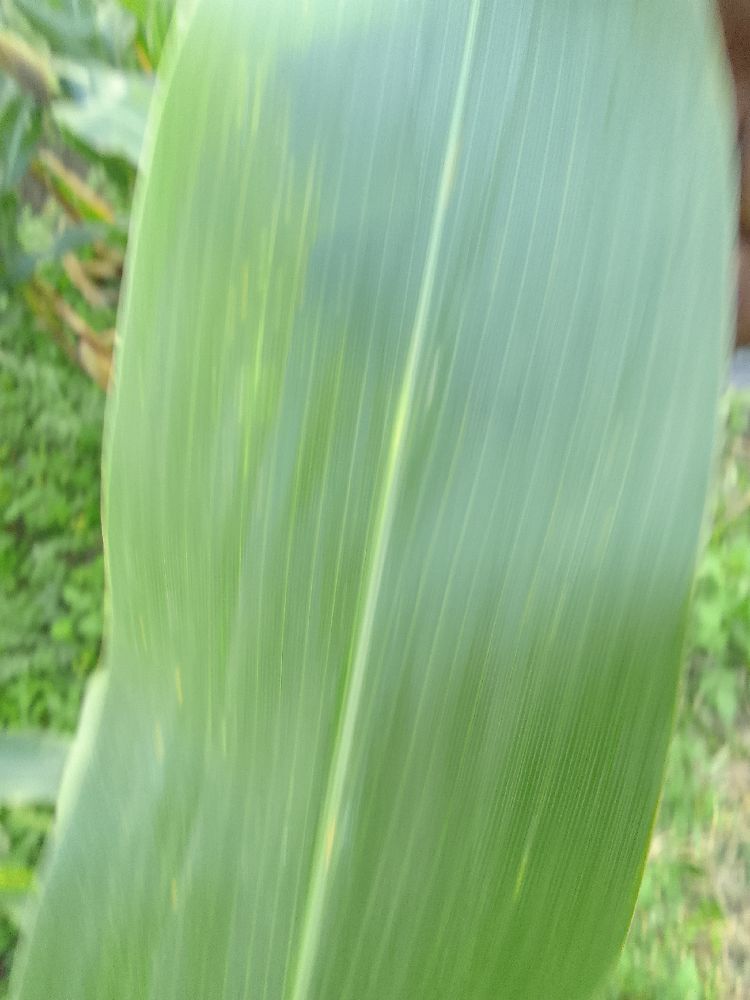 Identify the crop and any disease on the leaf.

maize, healthy
